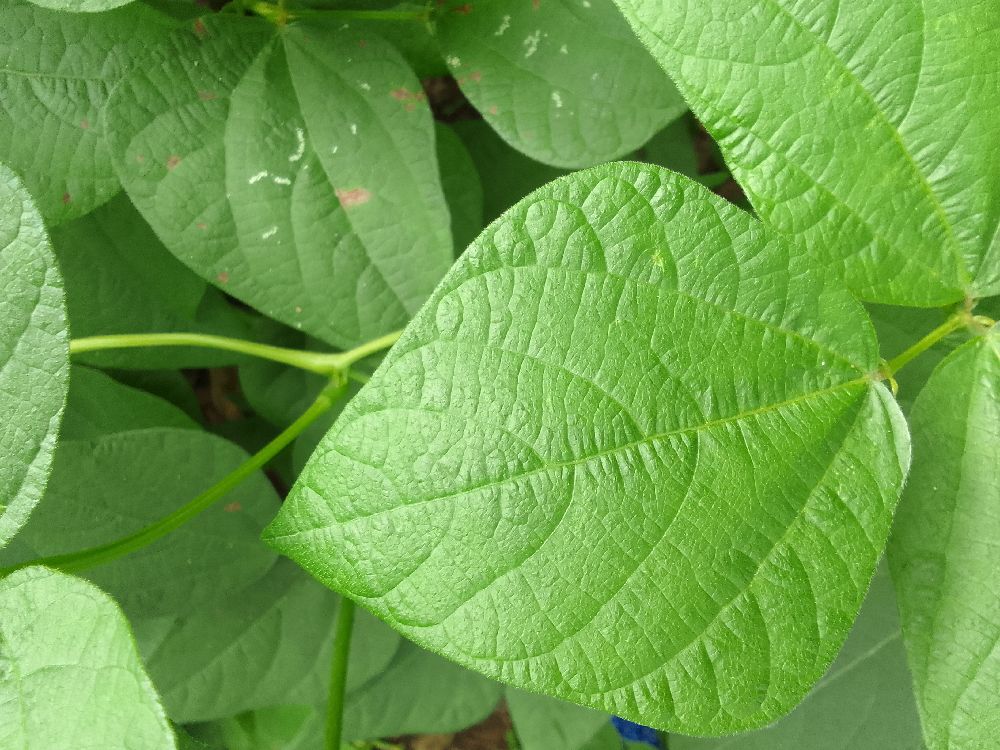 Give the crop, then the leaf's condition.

common bean, healthy
